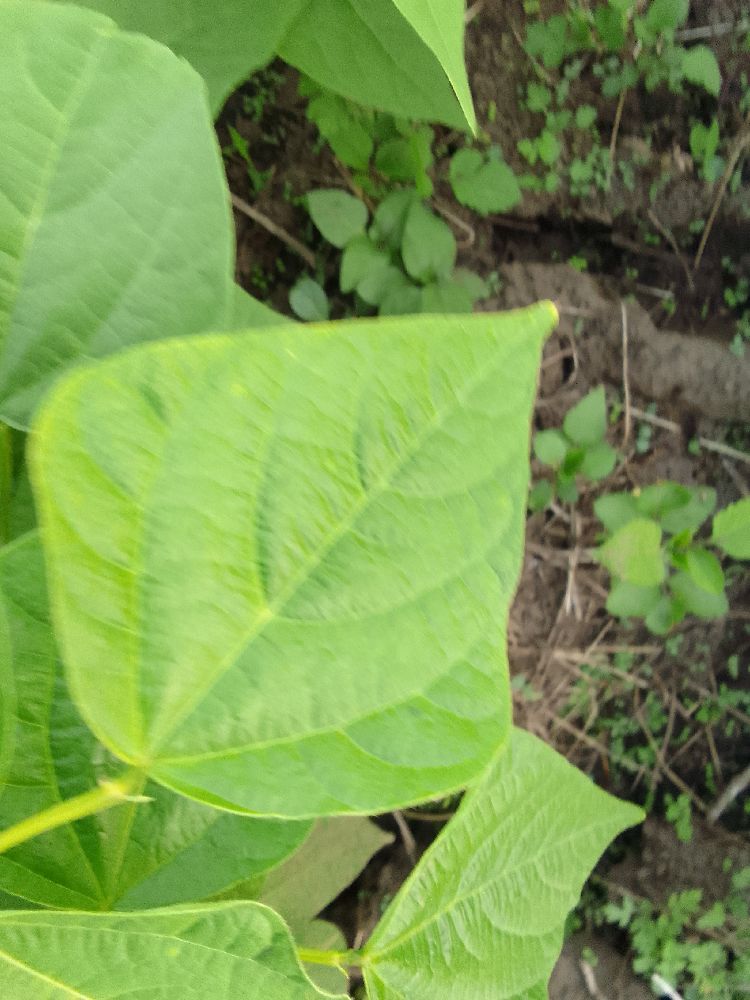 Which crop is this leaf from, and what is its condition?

common bean, healthy
